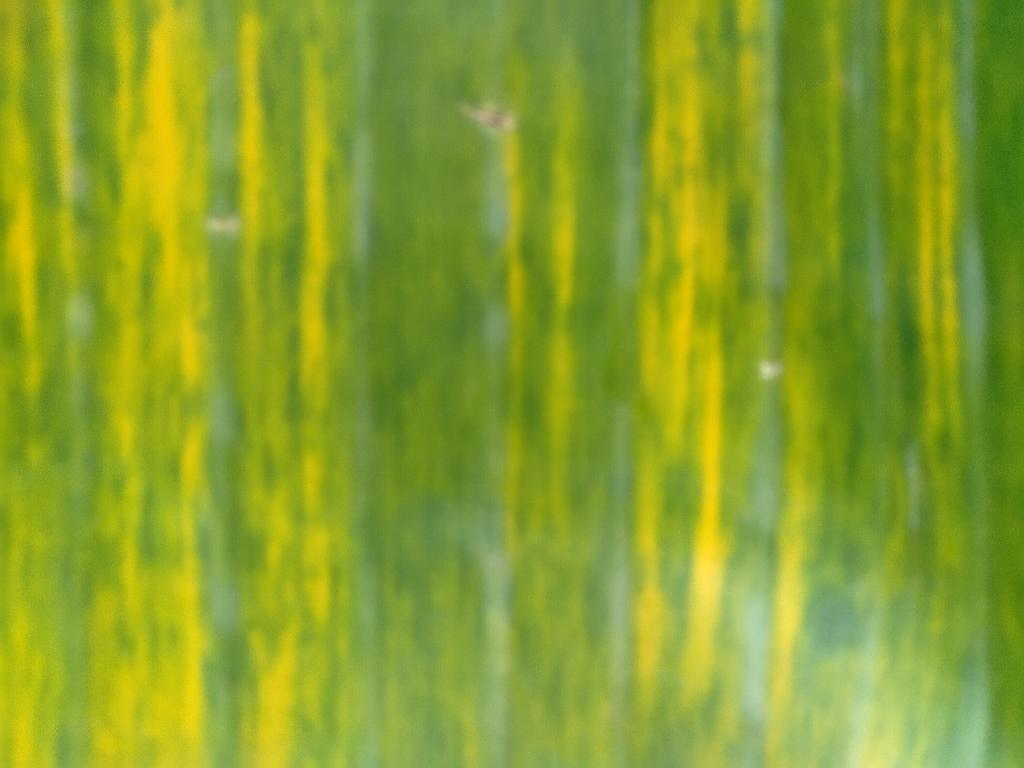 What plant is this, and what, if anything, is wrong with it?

banana, fusarium wilt race 1
